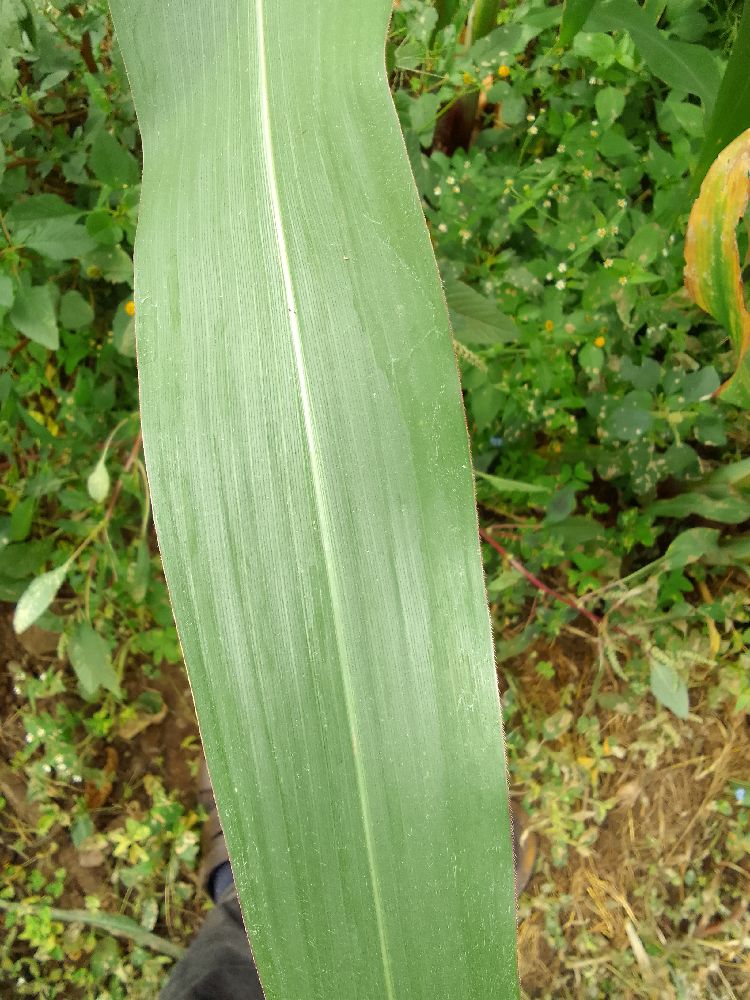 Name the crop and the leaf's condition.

maize, healthy
